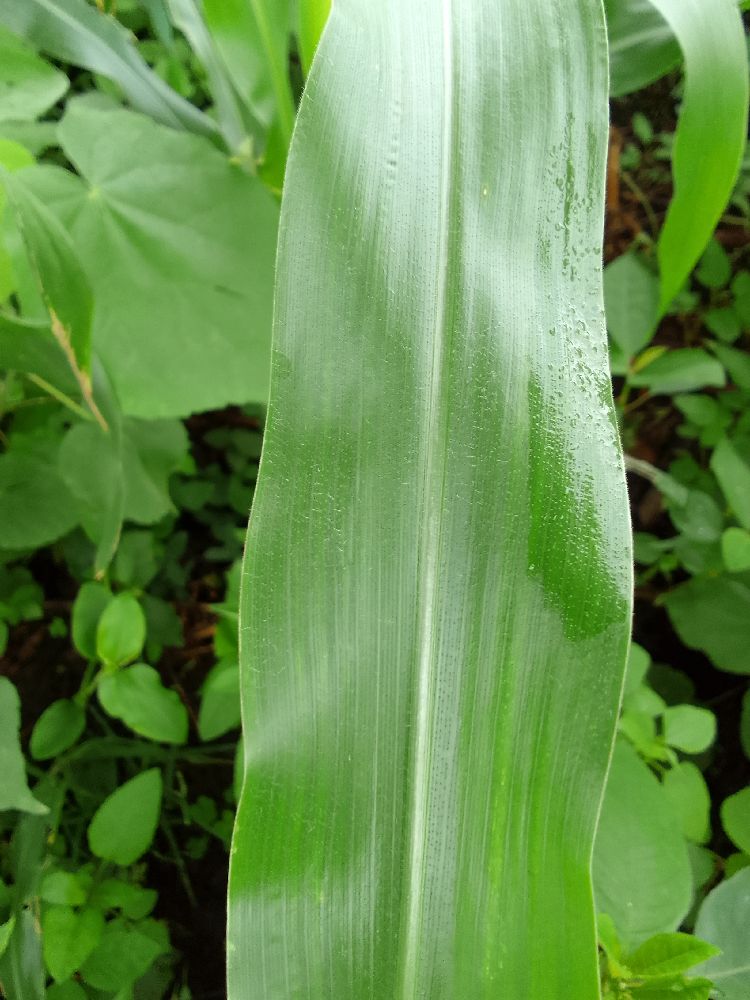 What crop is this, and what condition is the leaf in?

maize, healthy
